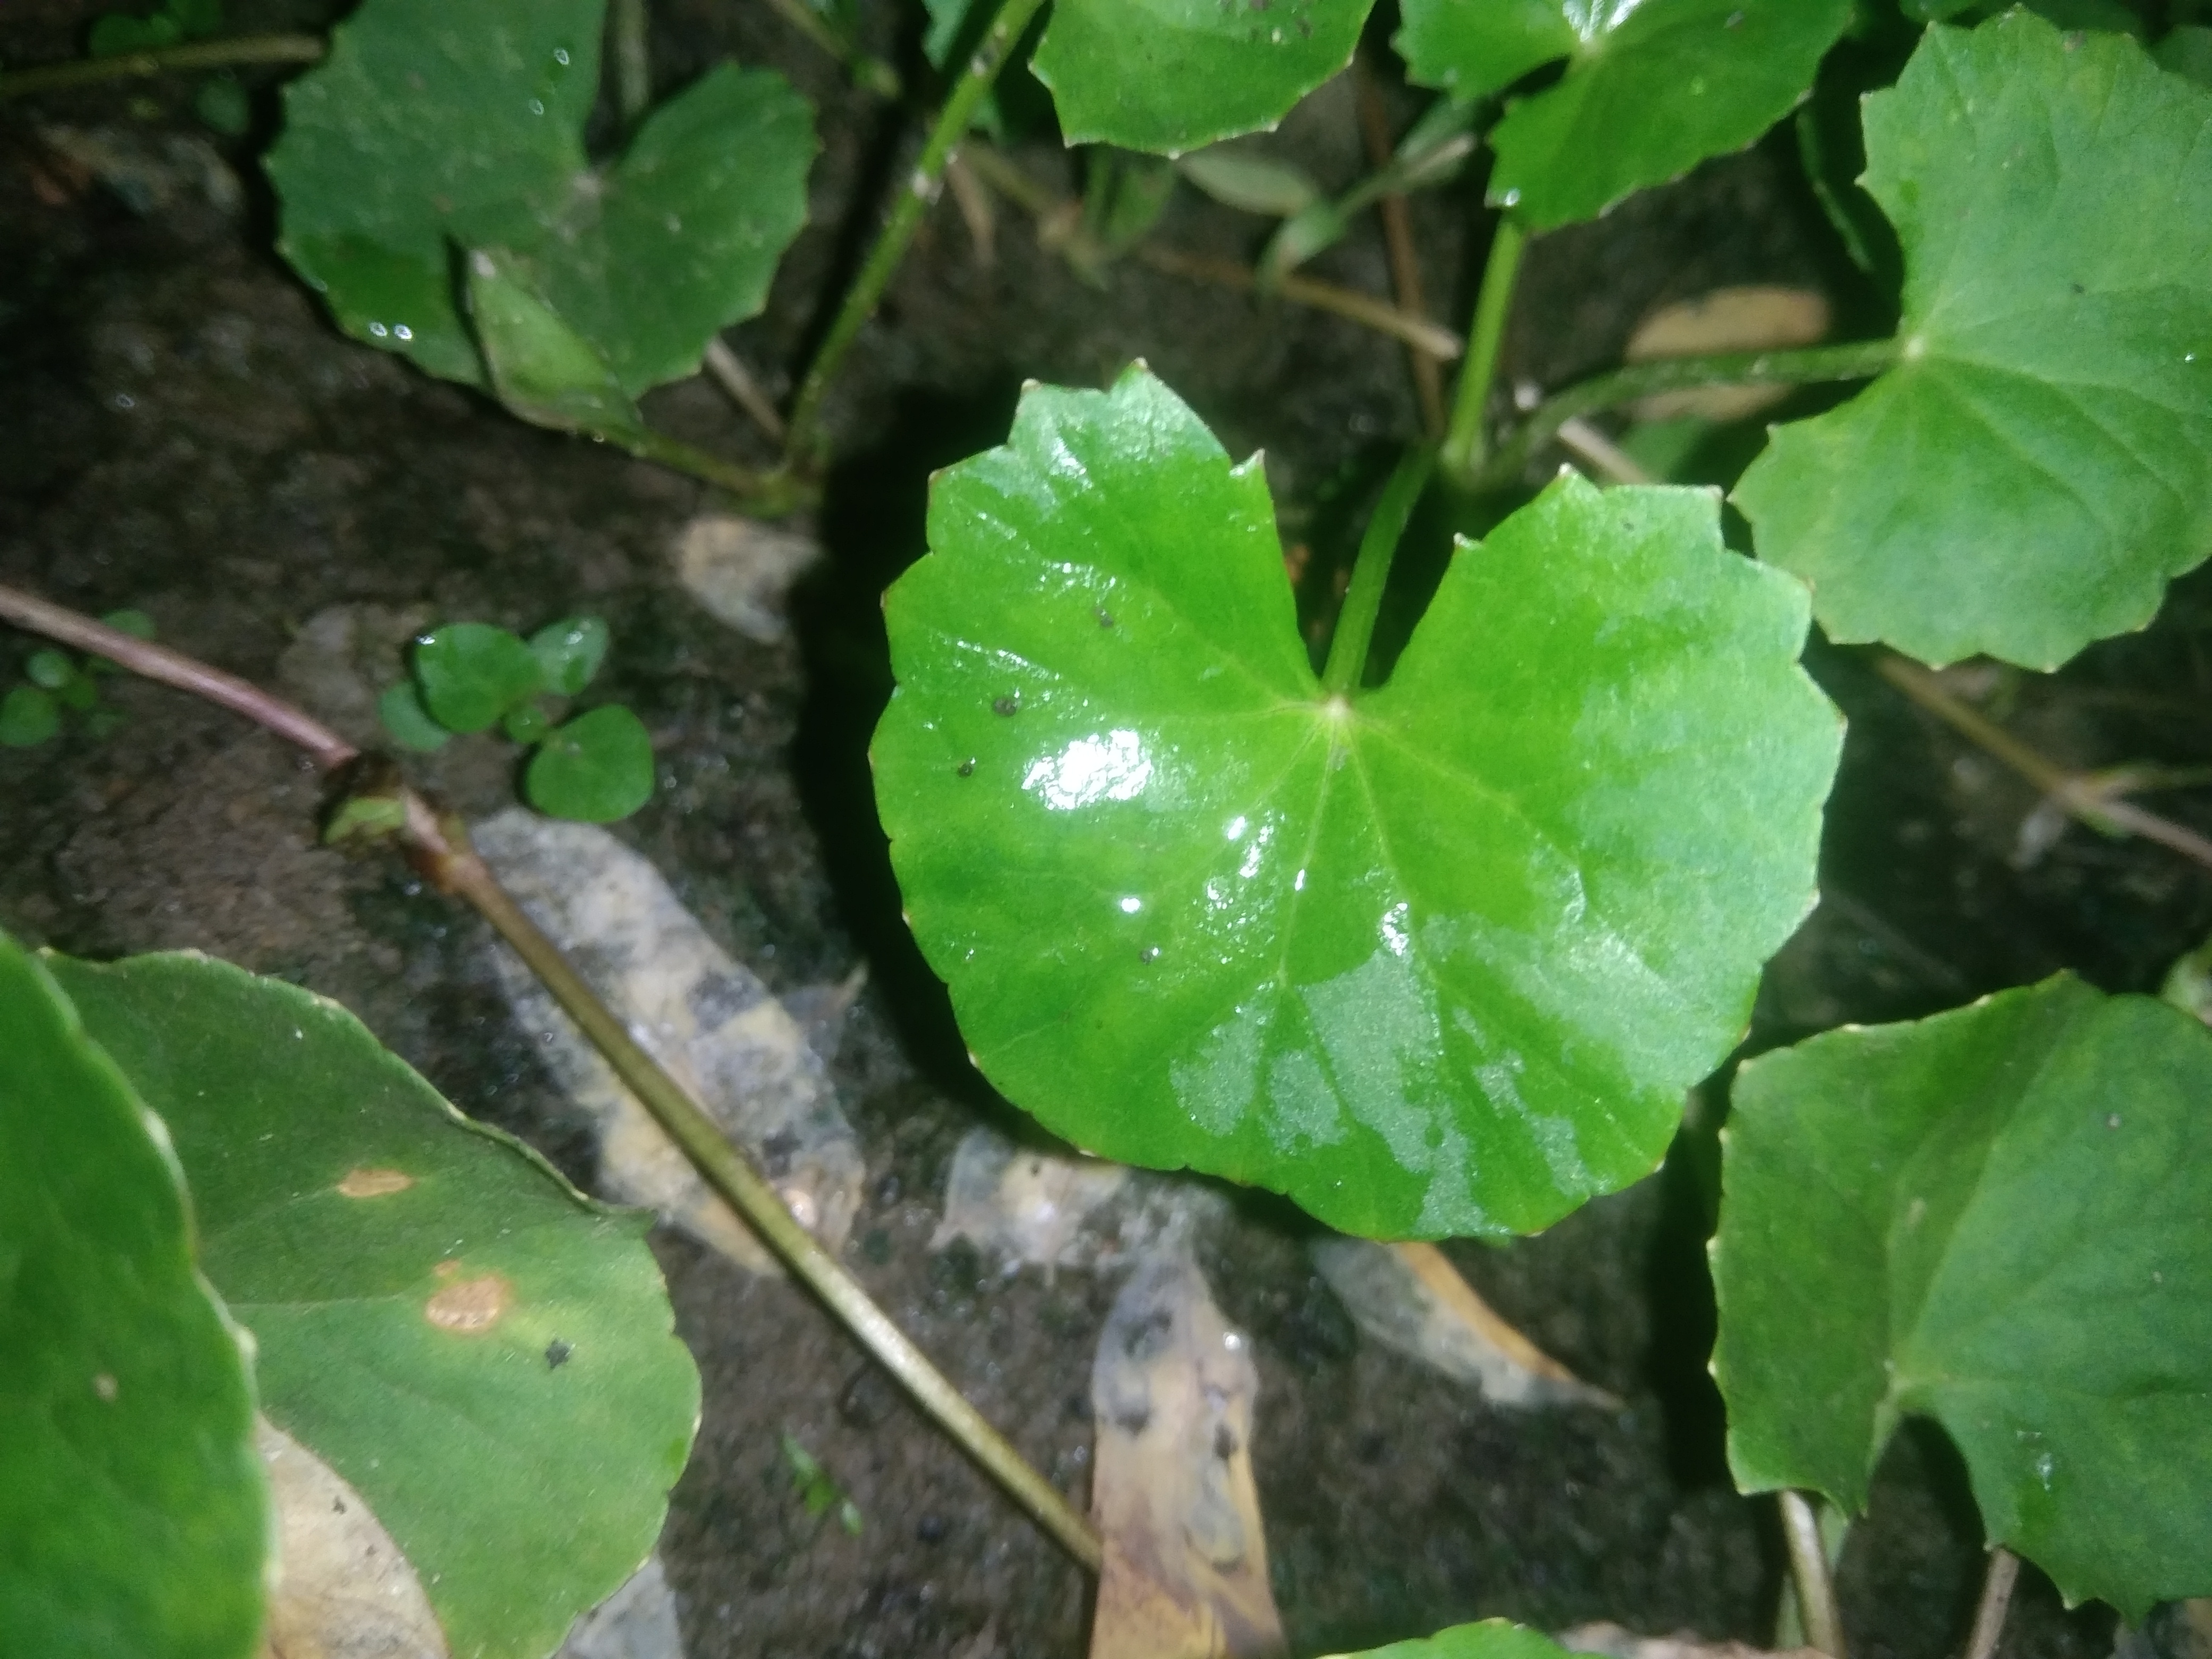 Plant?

thankuni
